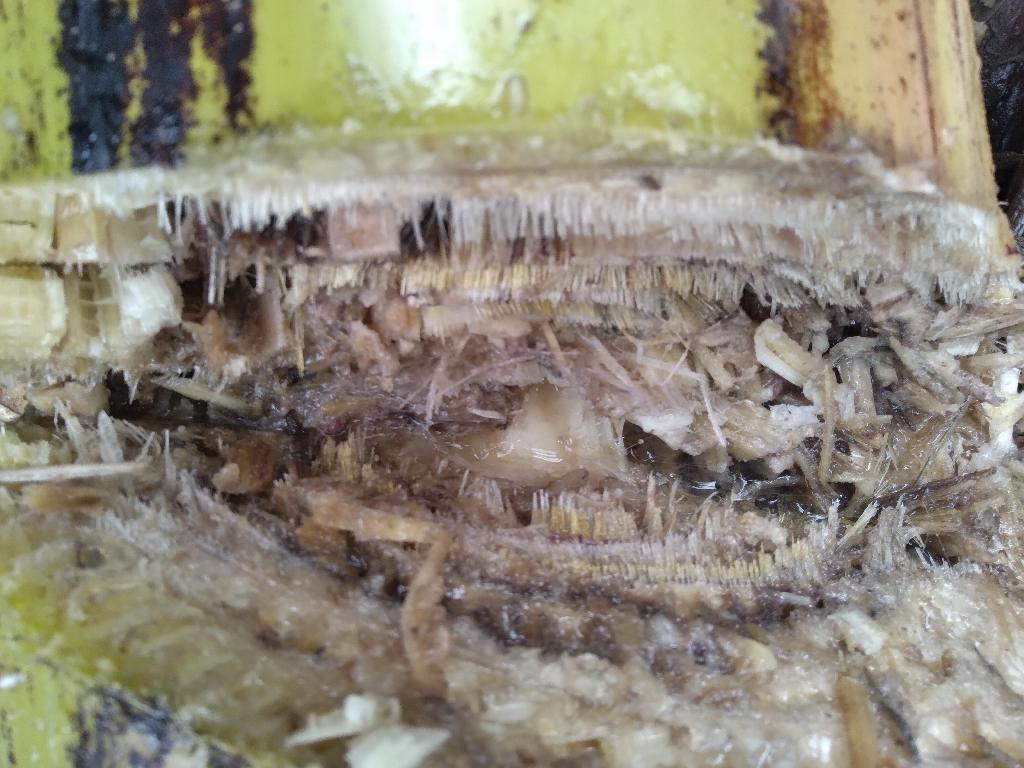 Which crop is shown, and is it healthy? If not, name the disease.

banana, fusarium wilt race 1
